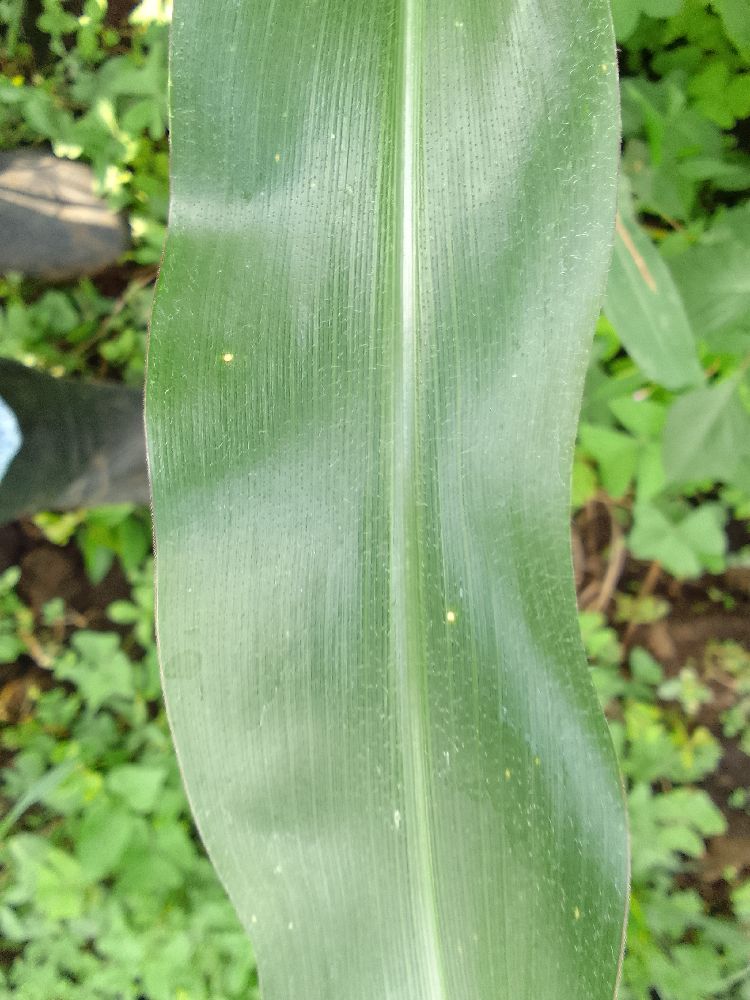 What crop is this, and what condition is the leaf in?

maize, healthy
